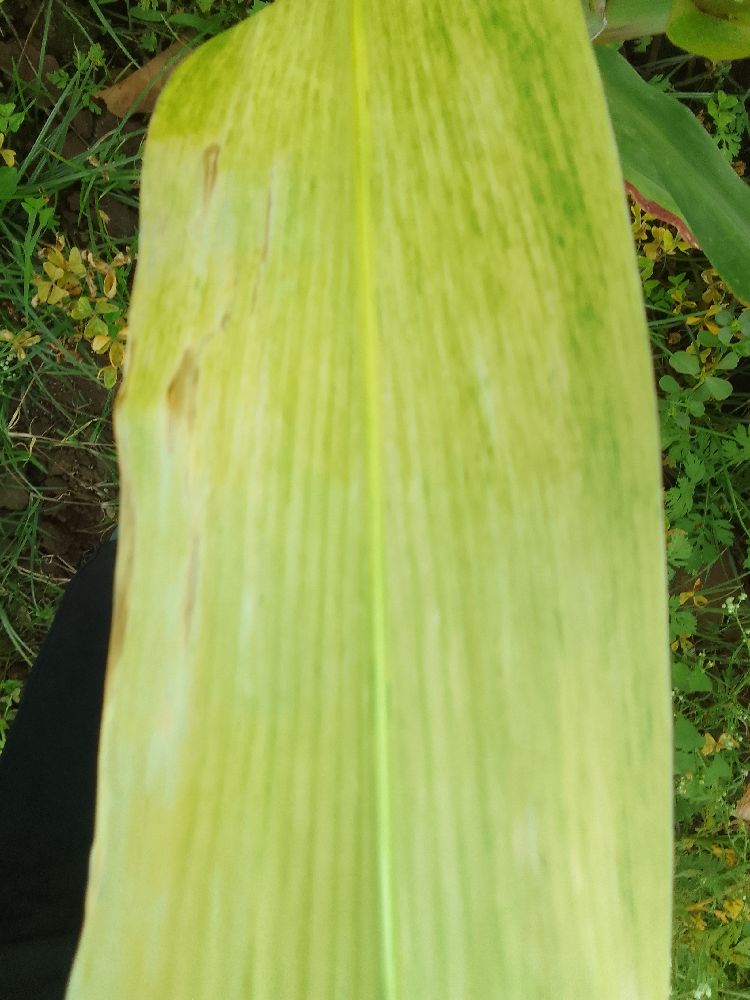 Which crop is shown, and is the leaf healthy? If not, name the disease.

maize, maize lethal necrosis
